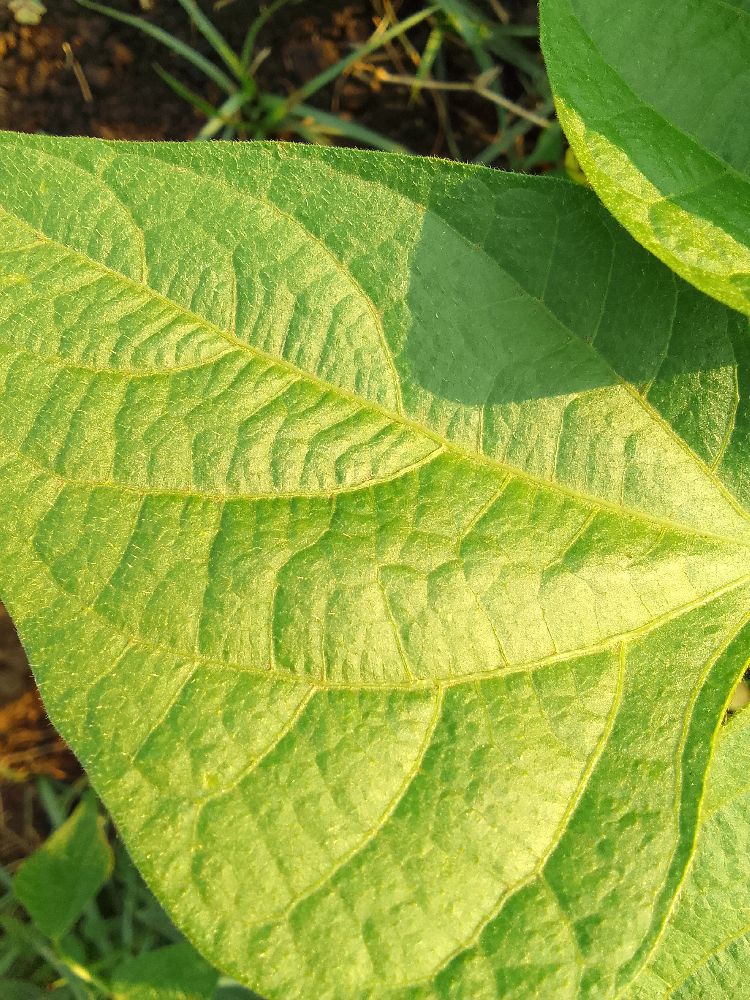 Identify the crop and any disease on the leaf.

common bean, healthy
